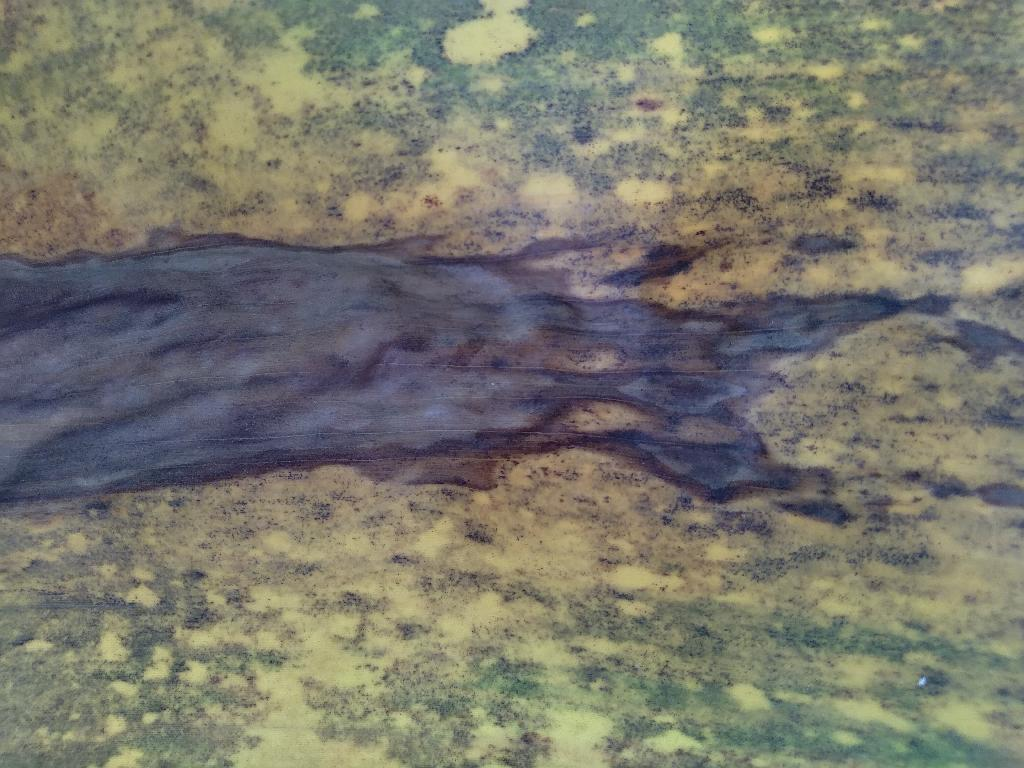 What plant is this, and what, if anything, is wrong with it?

banana, black sigatoka
